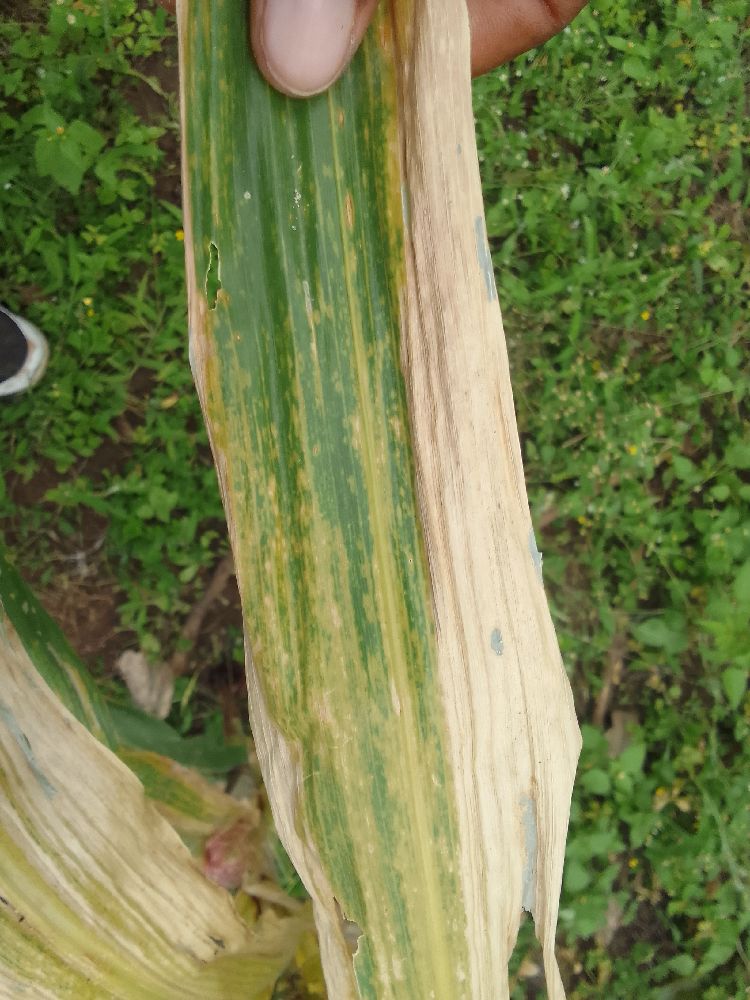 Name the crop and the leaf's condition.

maize, maize lethal necrosis
